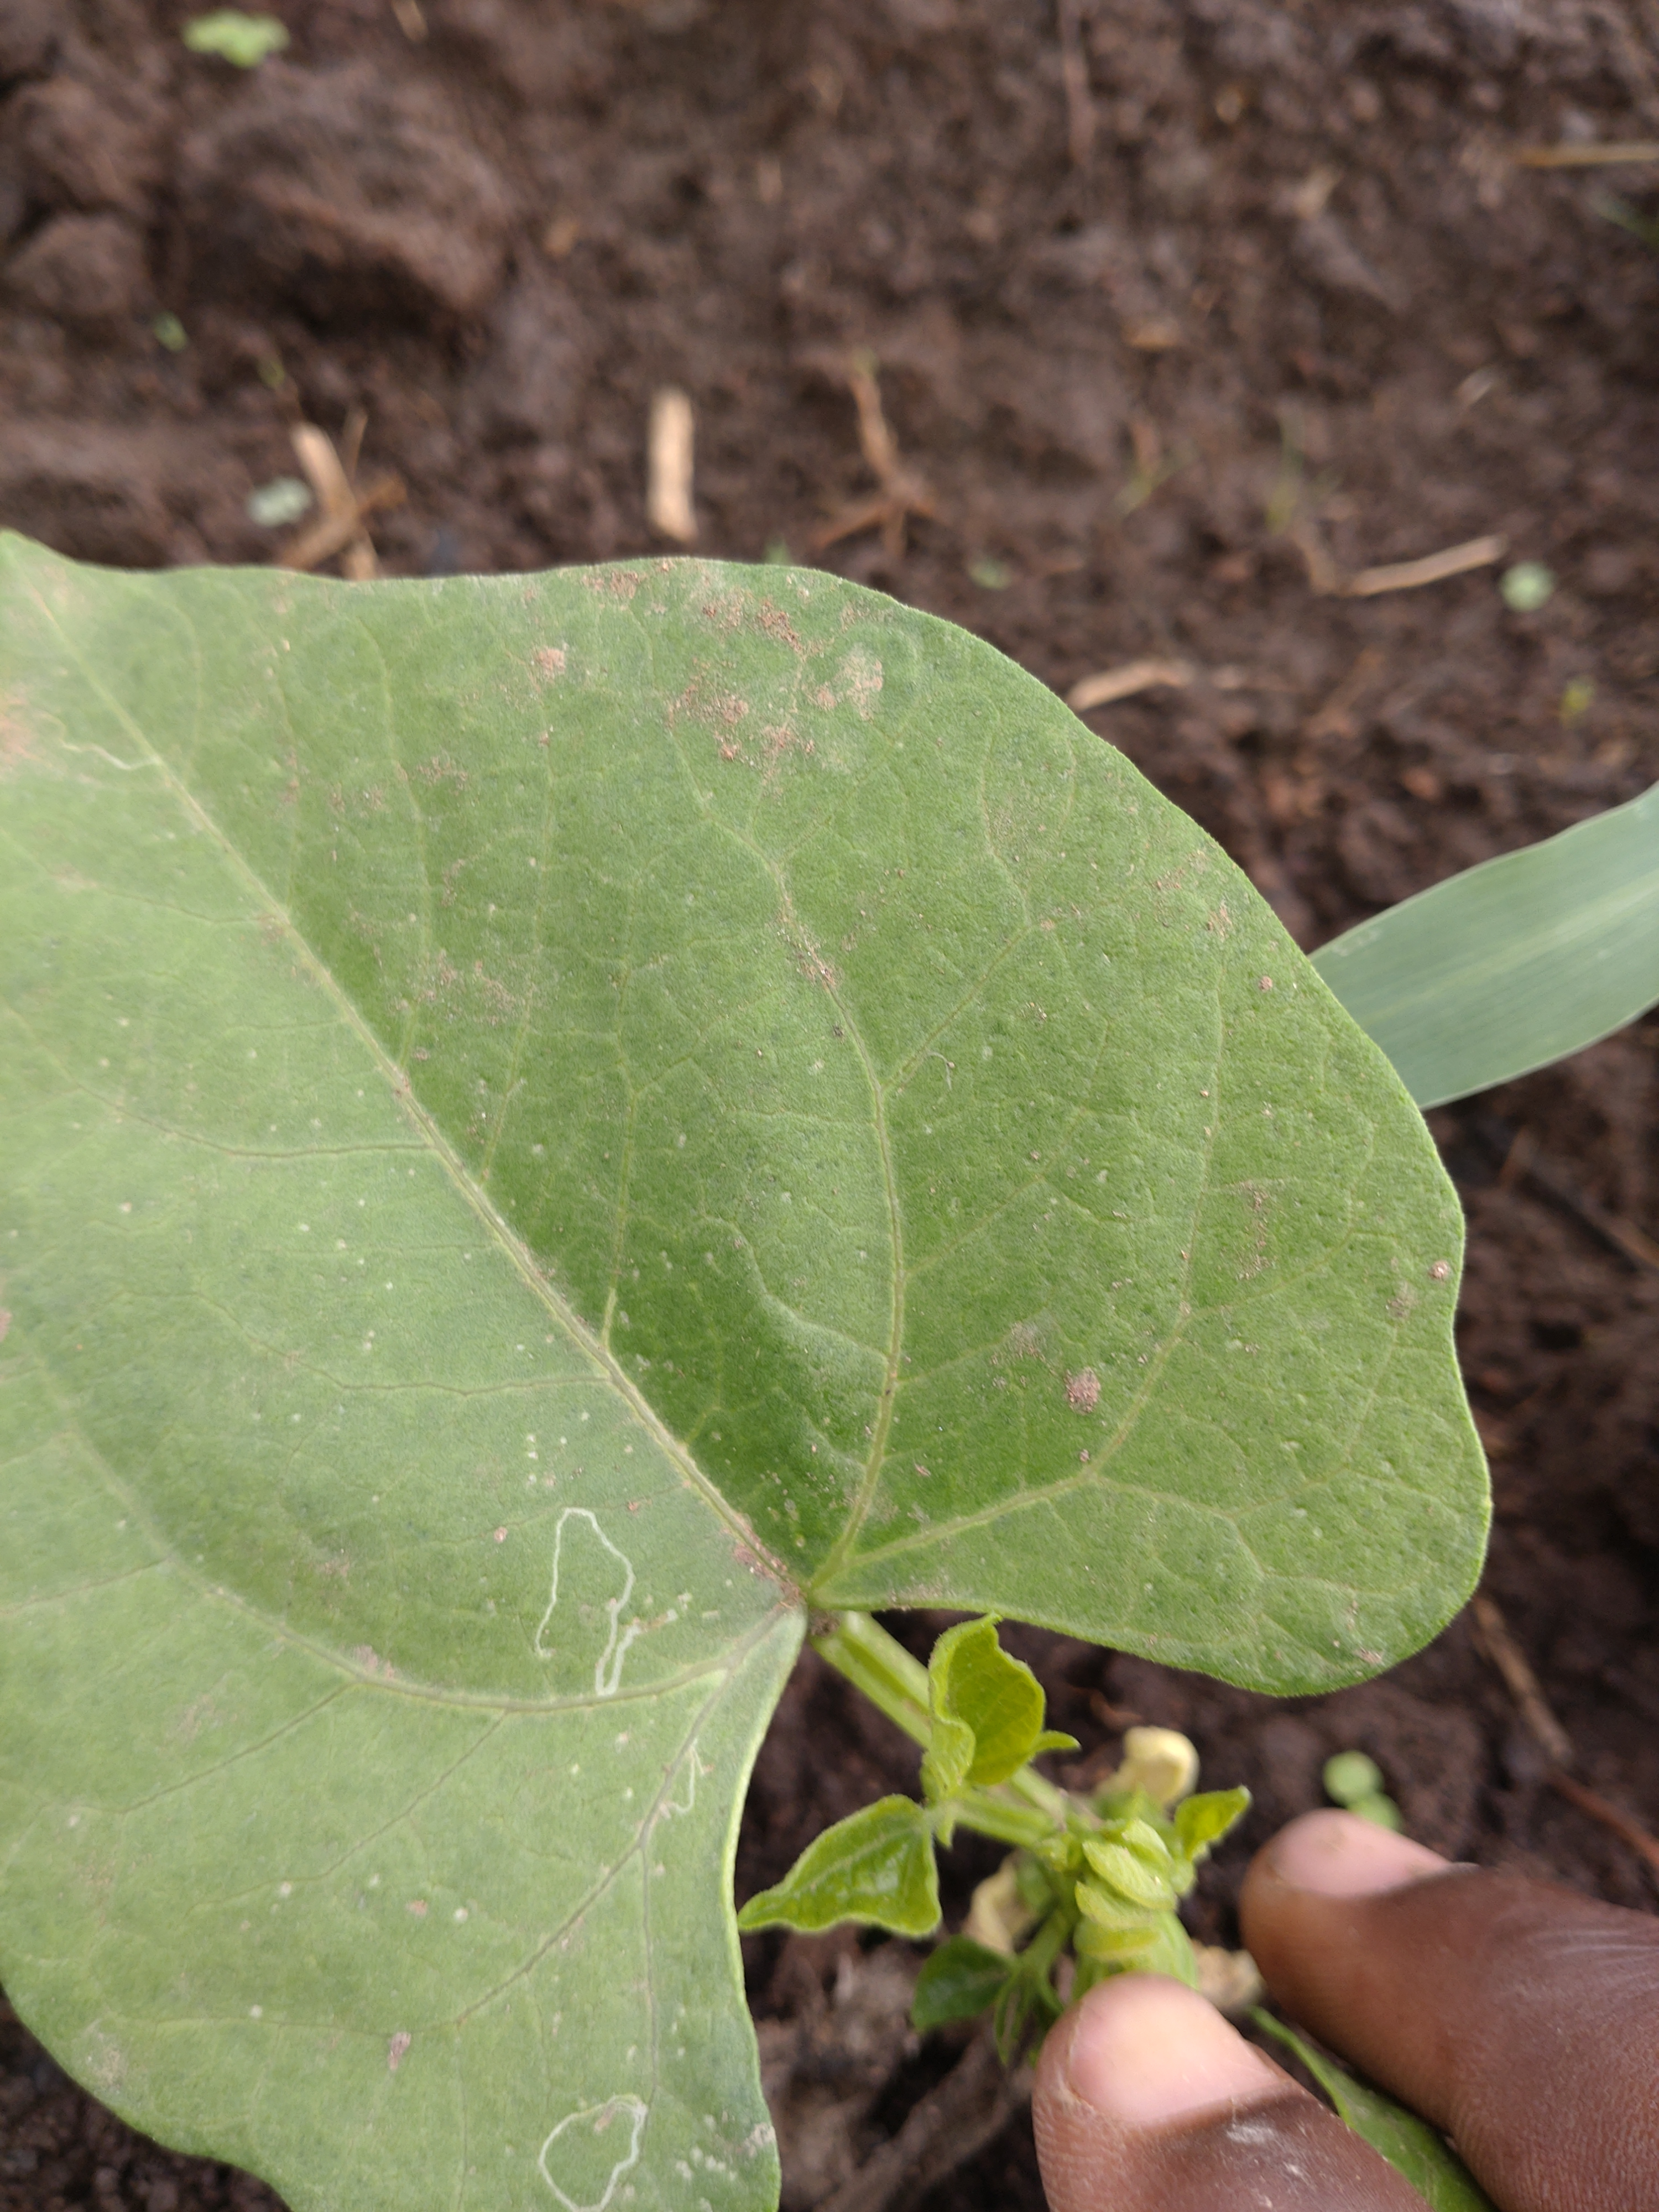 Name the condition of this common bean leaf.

healthy
